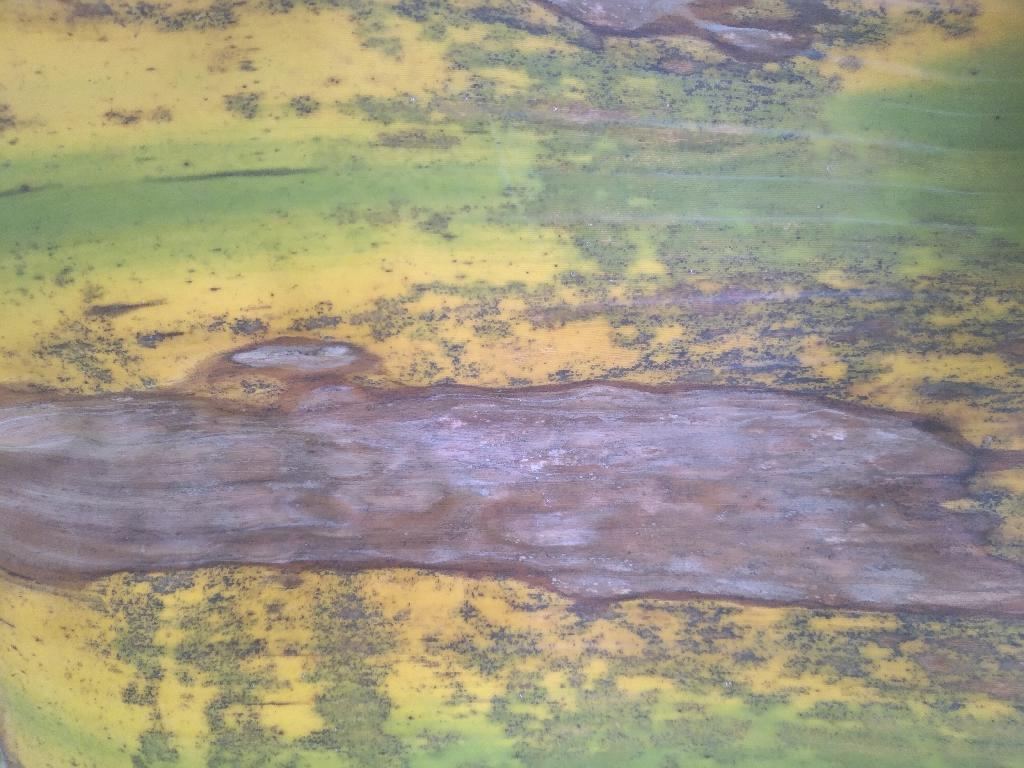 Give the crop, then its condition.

banana, black sigatoka
